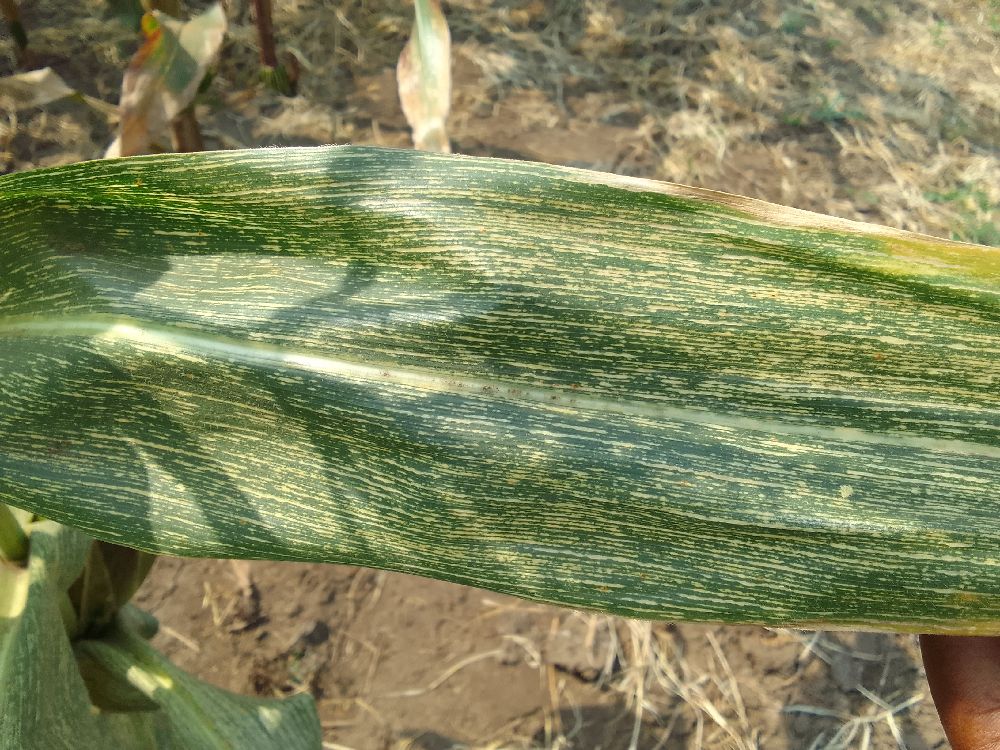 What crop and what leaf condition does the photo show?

maize, maize streak virus
